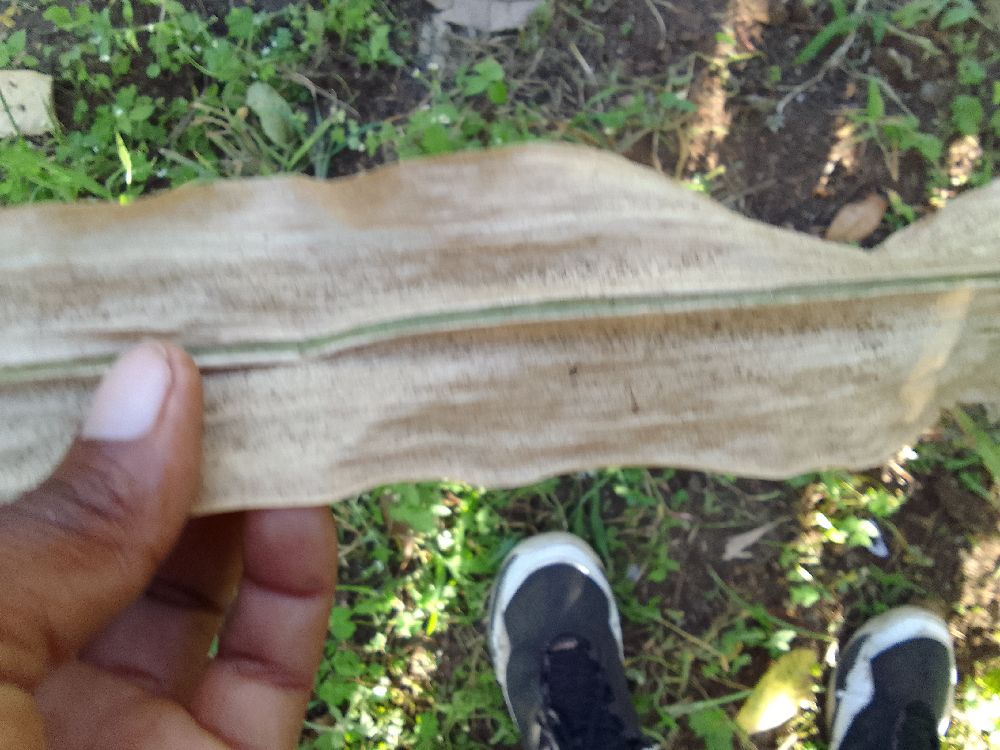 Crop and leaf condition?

maize, maize lethal necrosis
